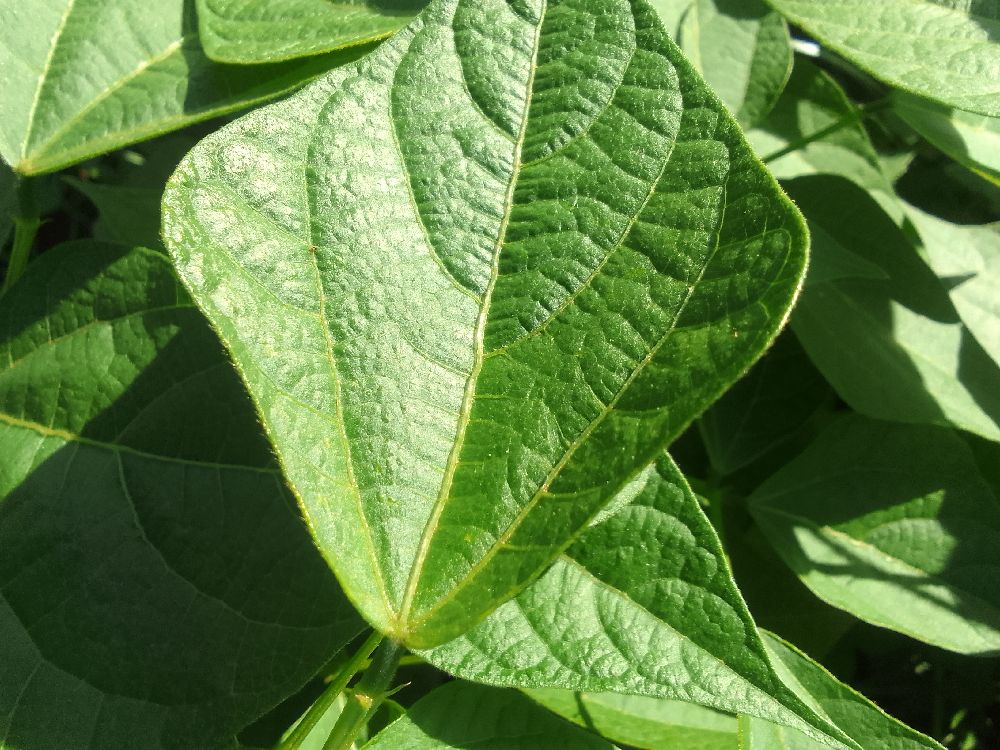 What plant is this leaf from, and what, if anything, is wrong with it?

common bean, healthy
